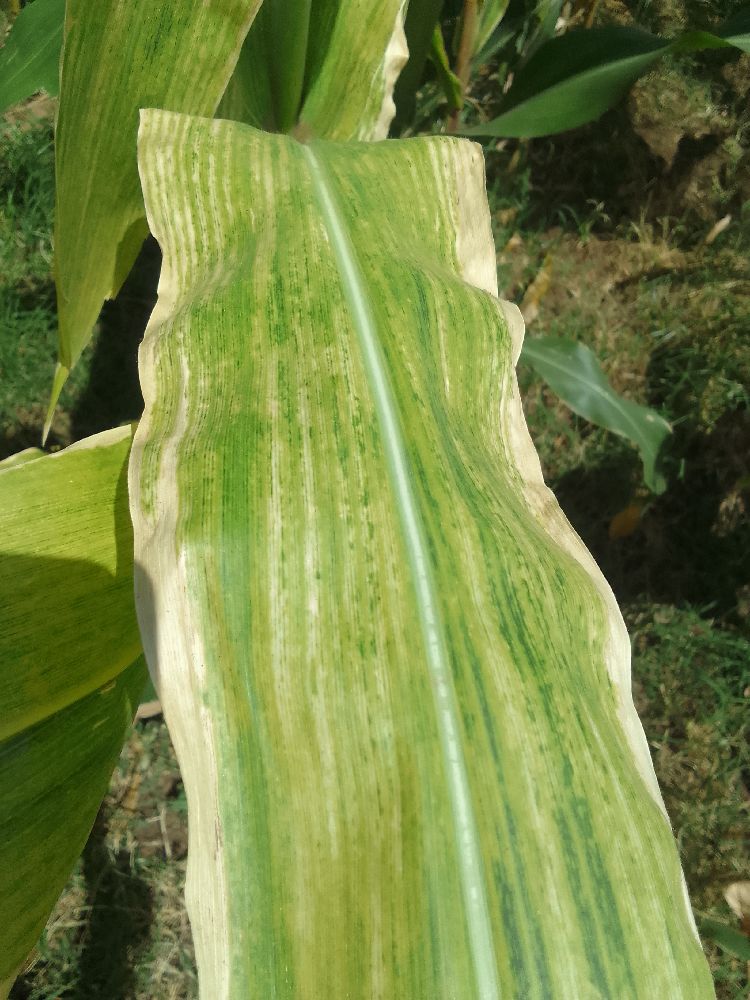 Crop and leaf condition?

maize, maize lethal necrosis
